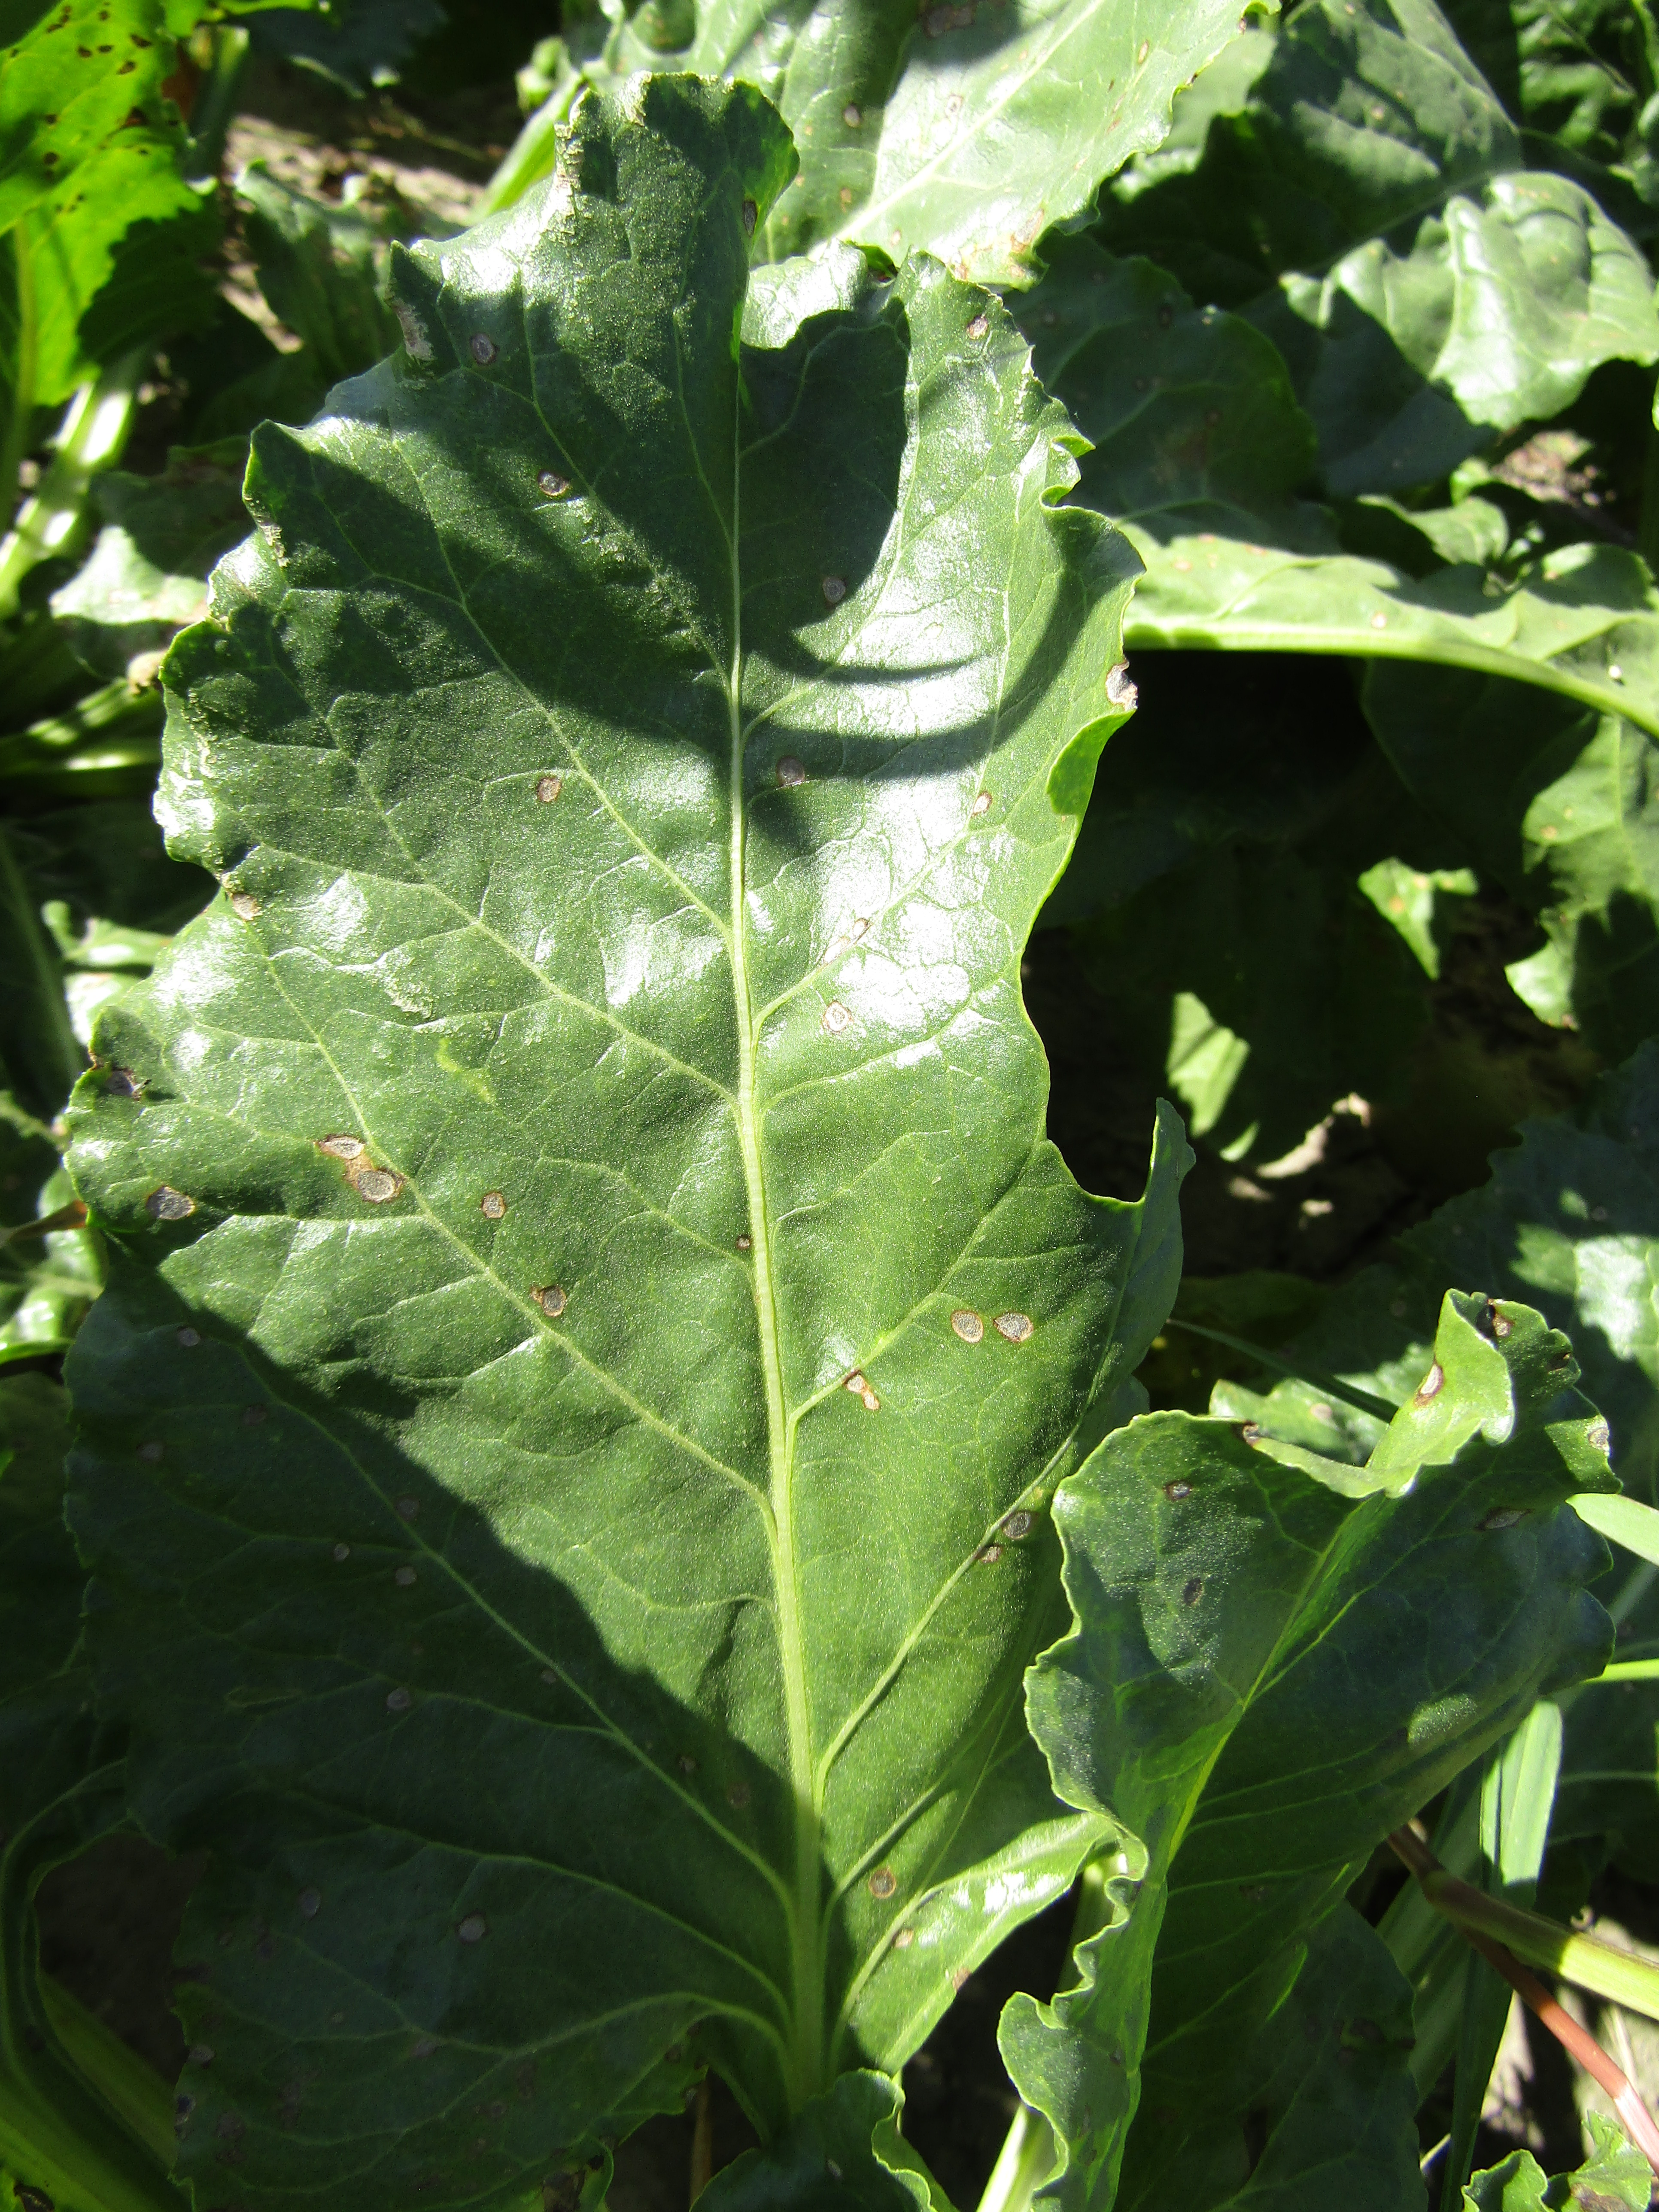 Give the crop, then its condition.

beet, cercospora
